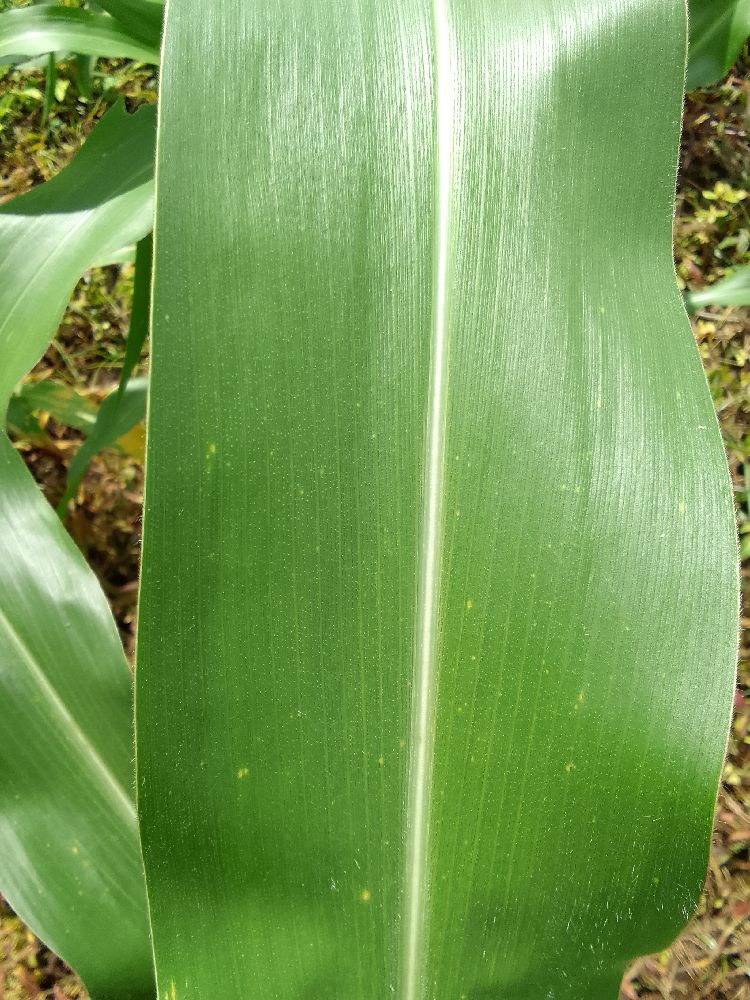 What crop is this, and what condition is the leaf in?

maize, healthy
